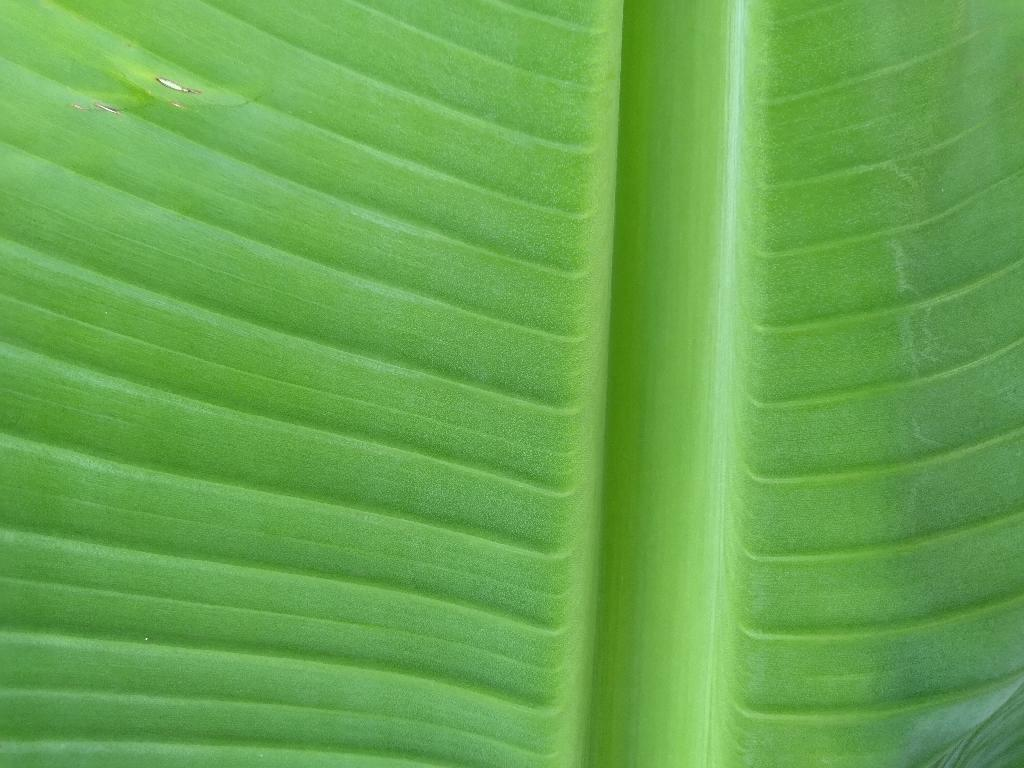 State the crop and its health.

banana, healthy
